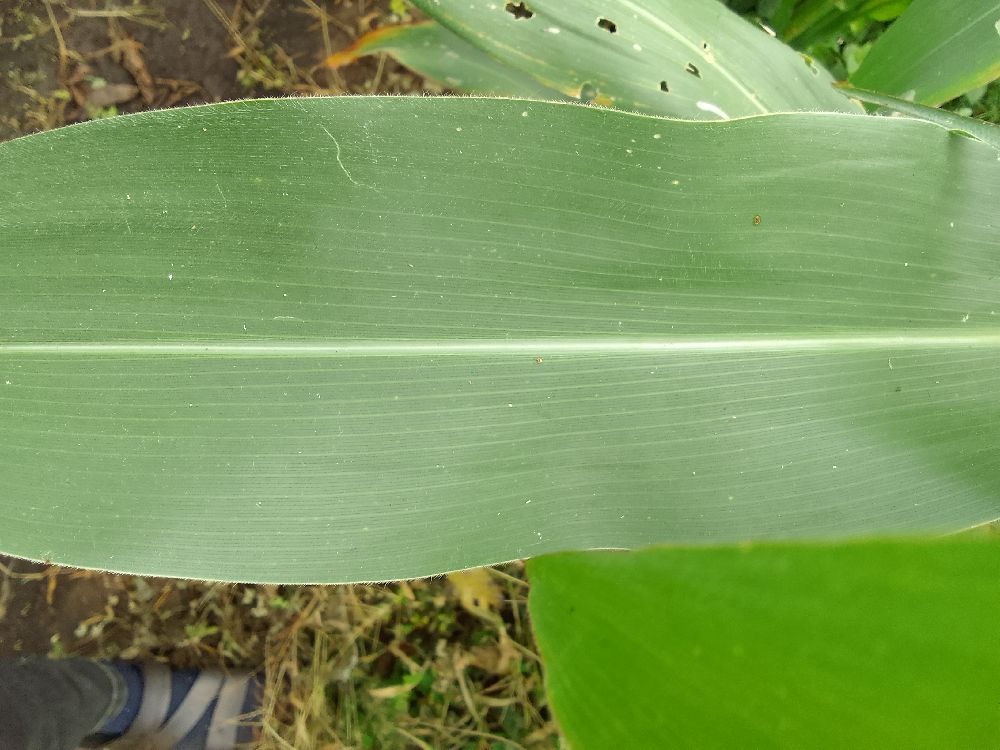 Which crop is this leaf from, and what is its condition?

maize, healthy
